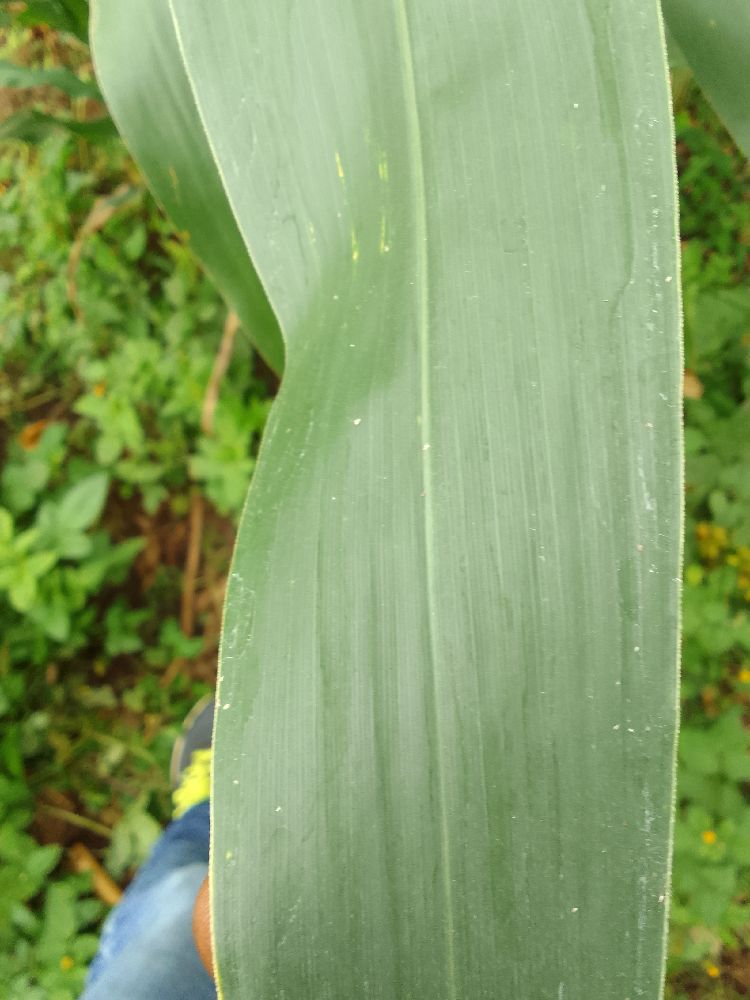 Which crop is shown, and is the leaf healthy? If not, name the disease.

maize, healthy
